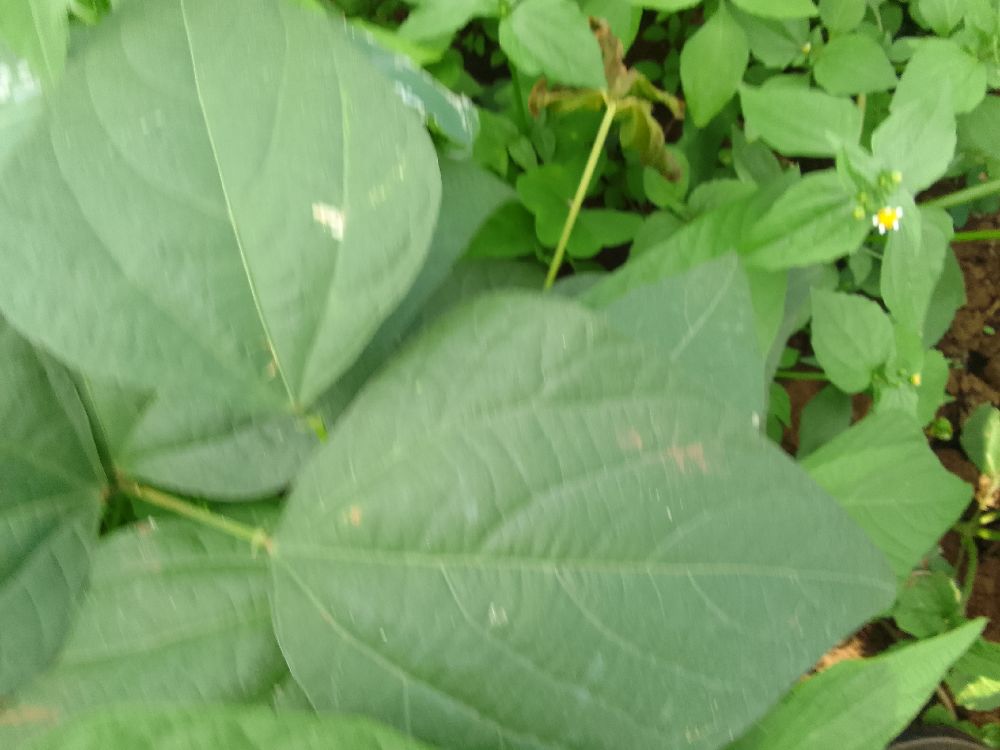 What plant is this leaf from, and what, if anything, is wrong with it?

common bean, healthy
